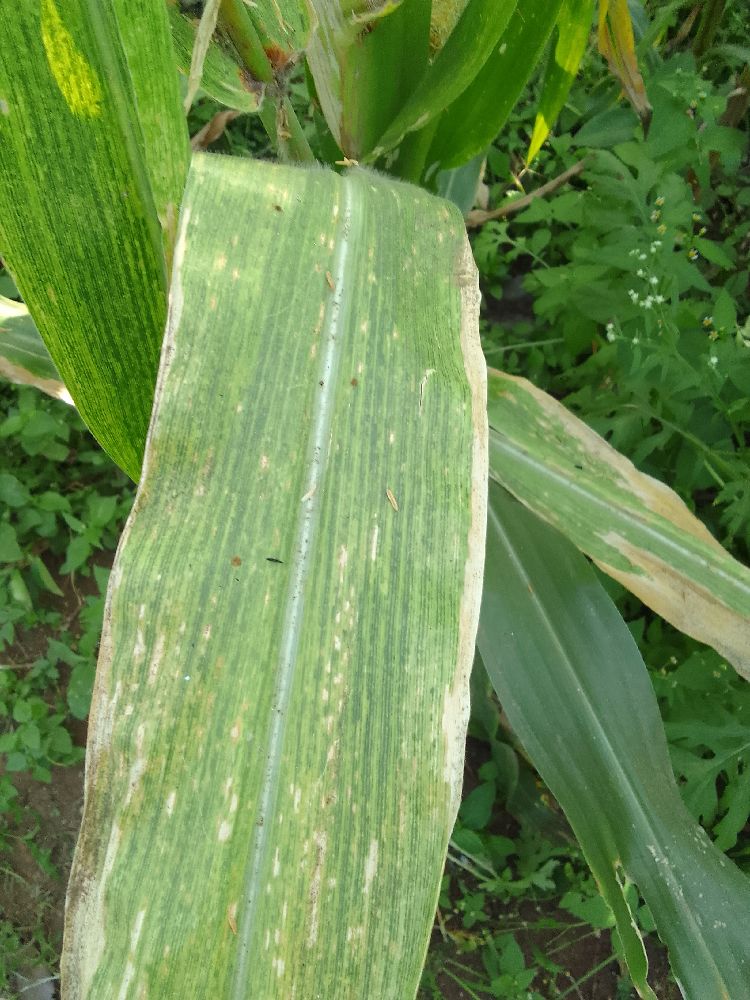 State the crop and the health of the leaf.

maize, maize lethal necrosis
